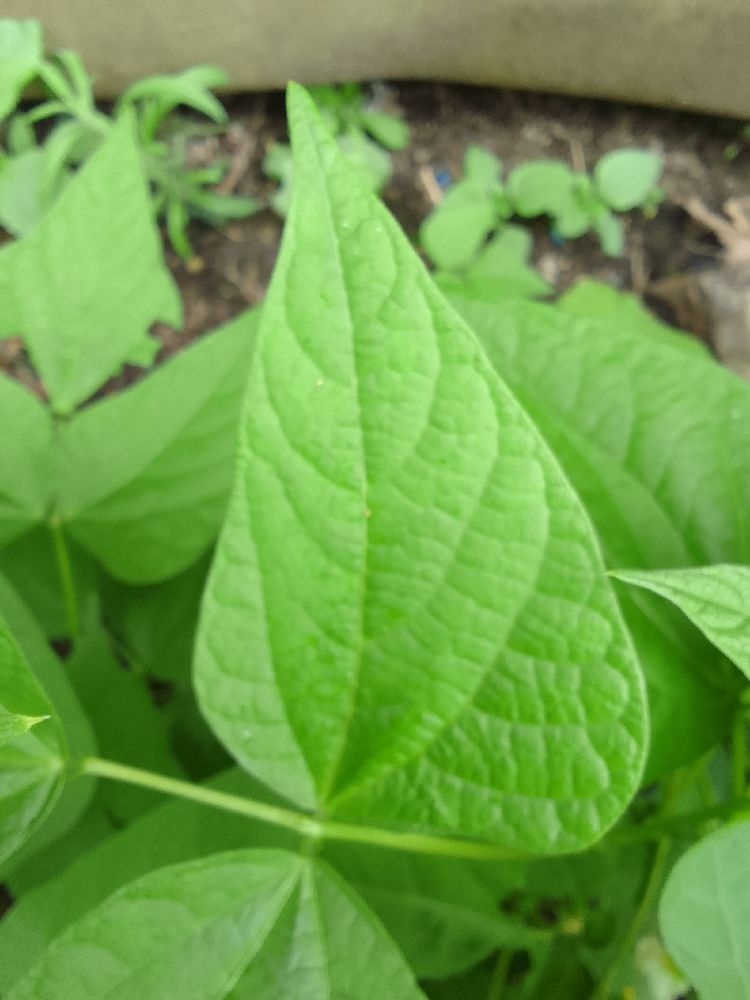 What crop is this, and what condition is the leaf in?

common bean, healthy
